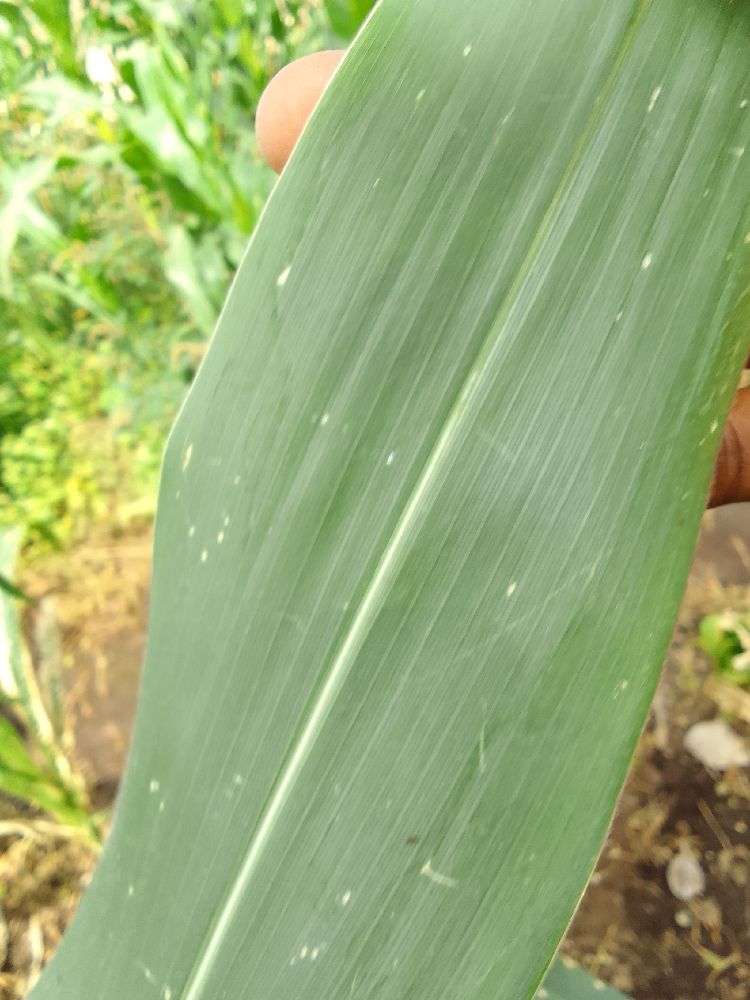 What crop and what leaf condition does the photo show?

maize, healthy
